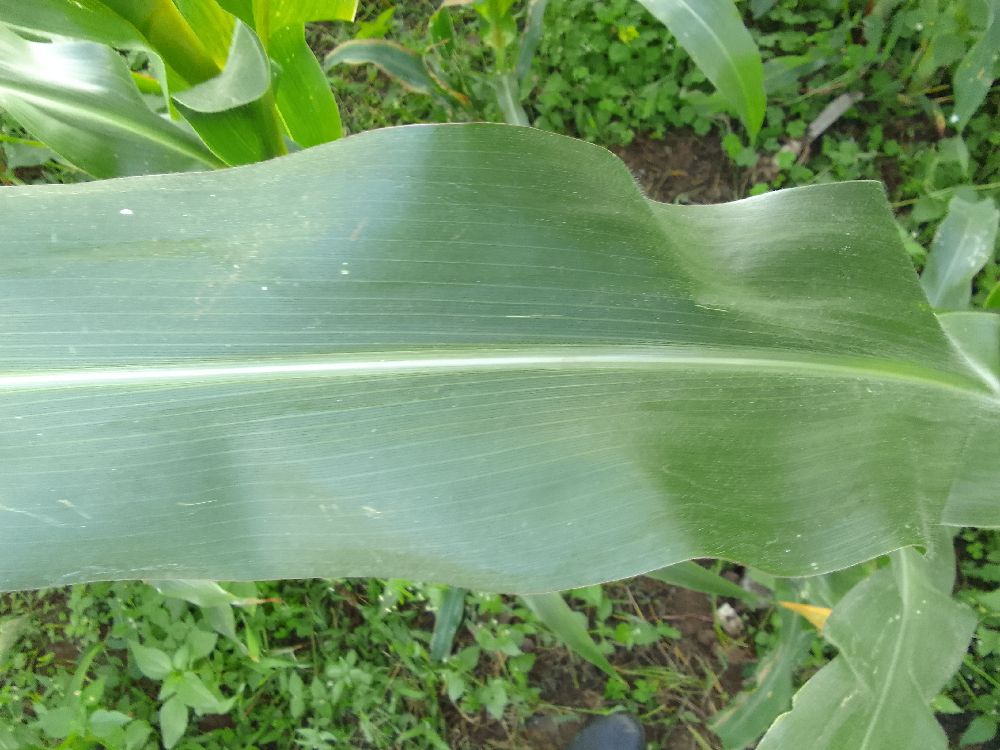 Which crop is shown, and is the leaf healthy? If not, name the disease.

maize, healthy
